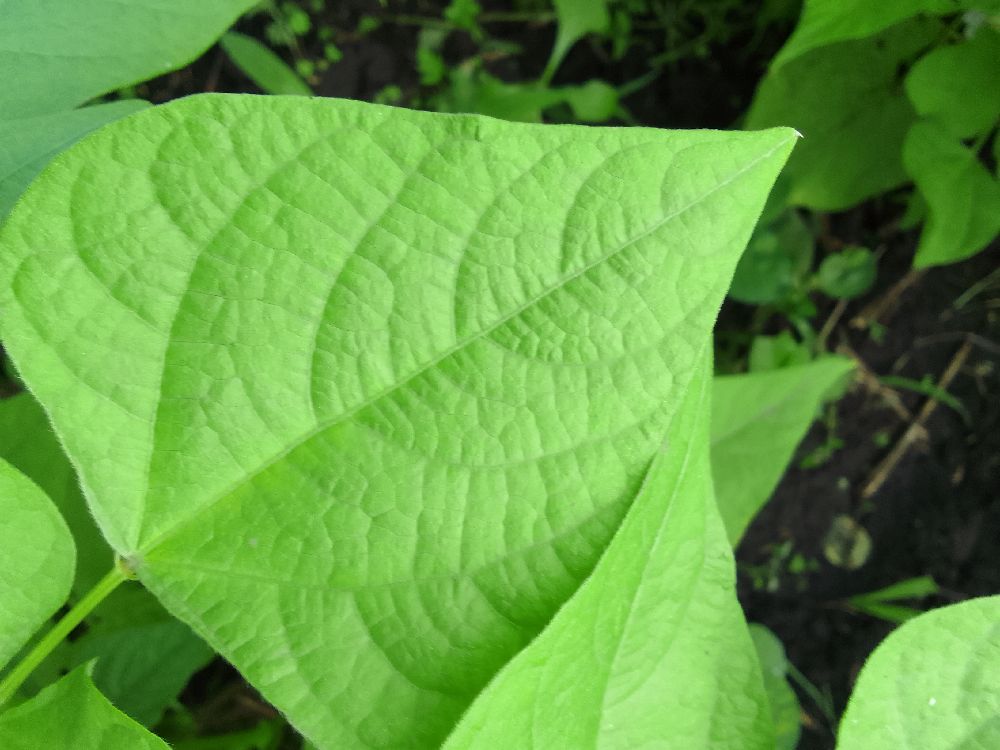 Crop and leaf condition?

common bean, healthy
